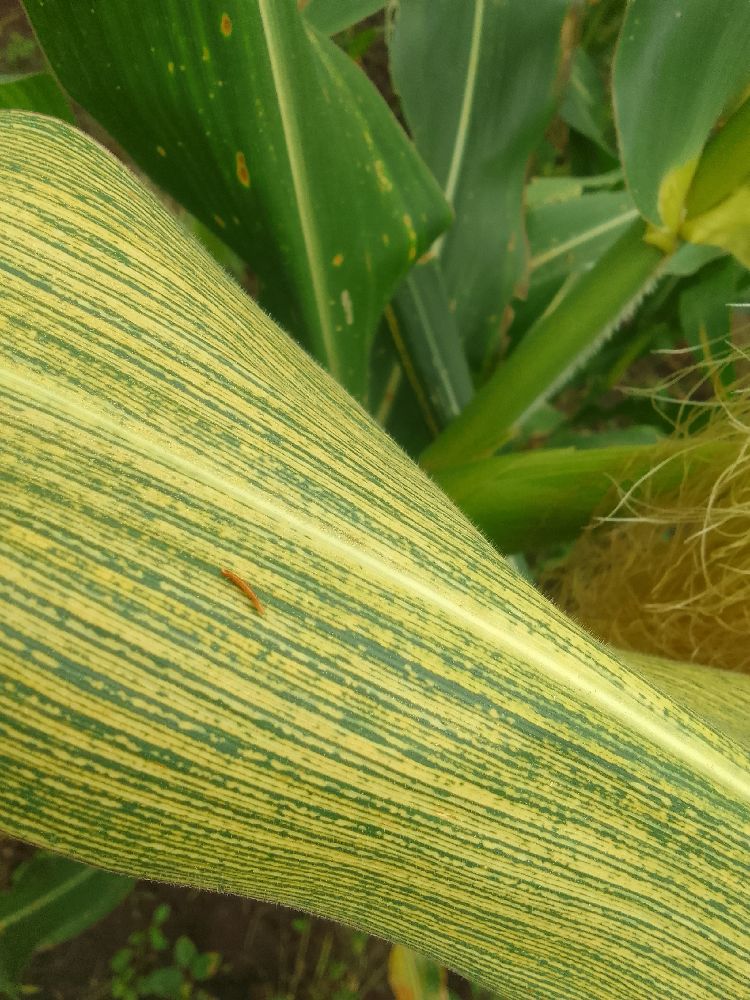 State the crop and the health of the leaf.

maize, maize streak virus
